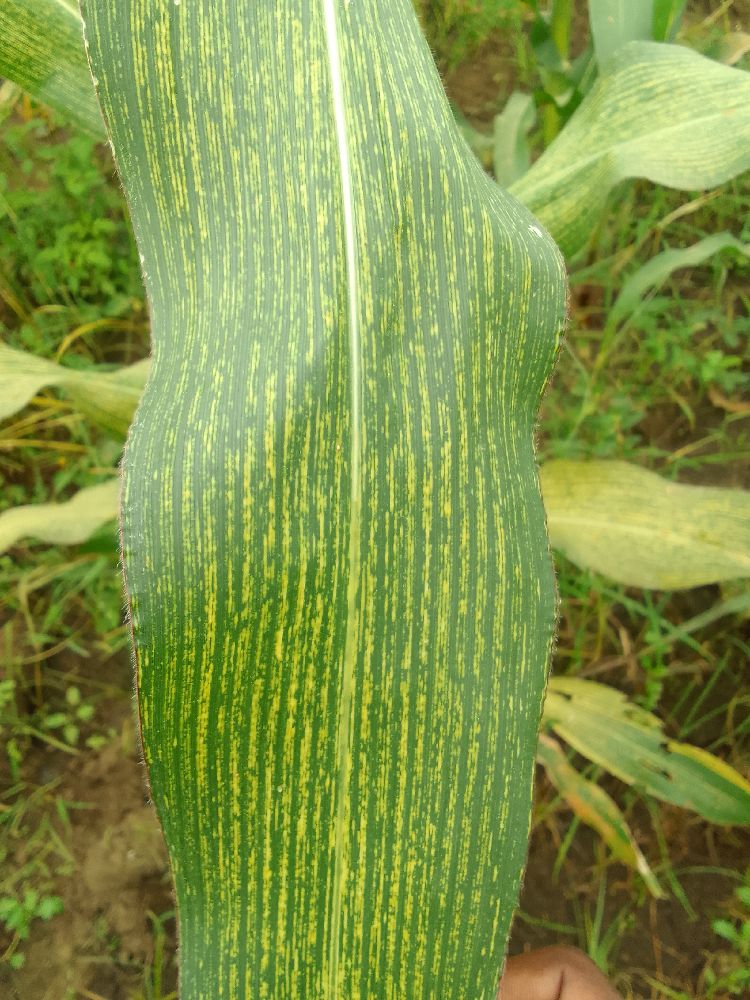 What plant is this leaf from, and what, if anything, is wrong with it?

maize, maize streak virus
